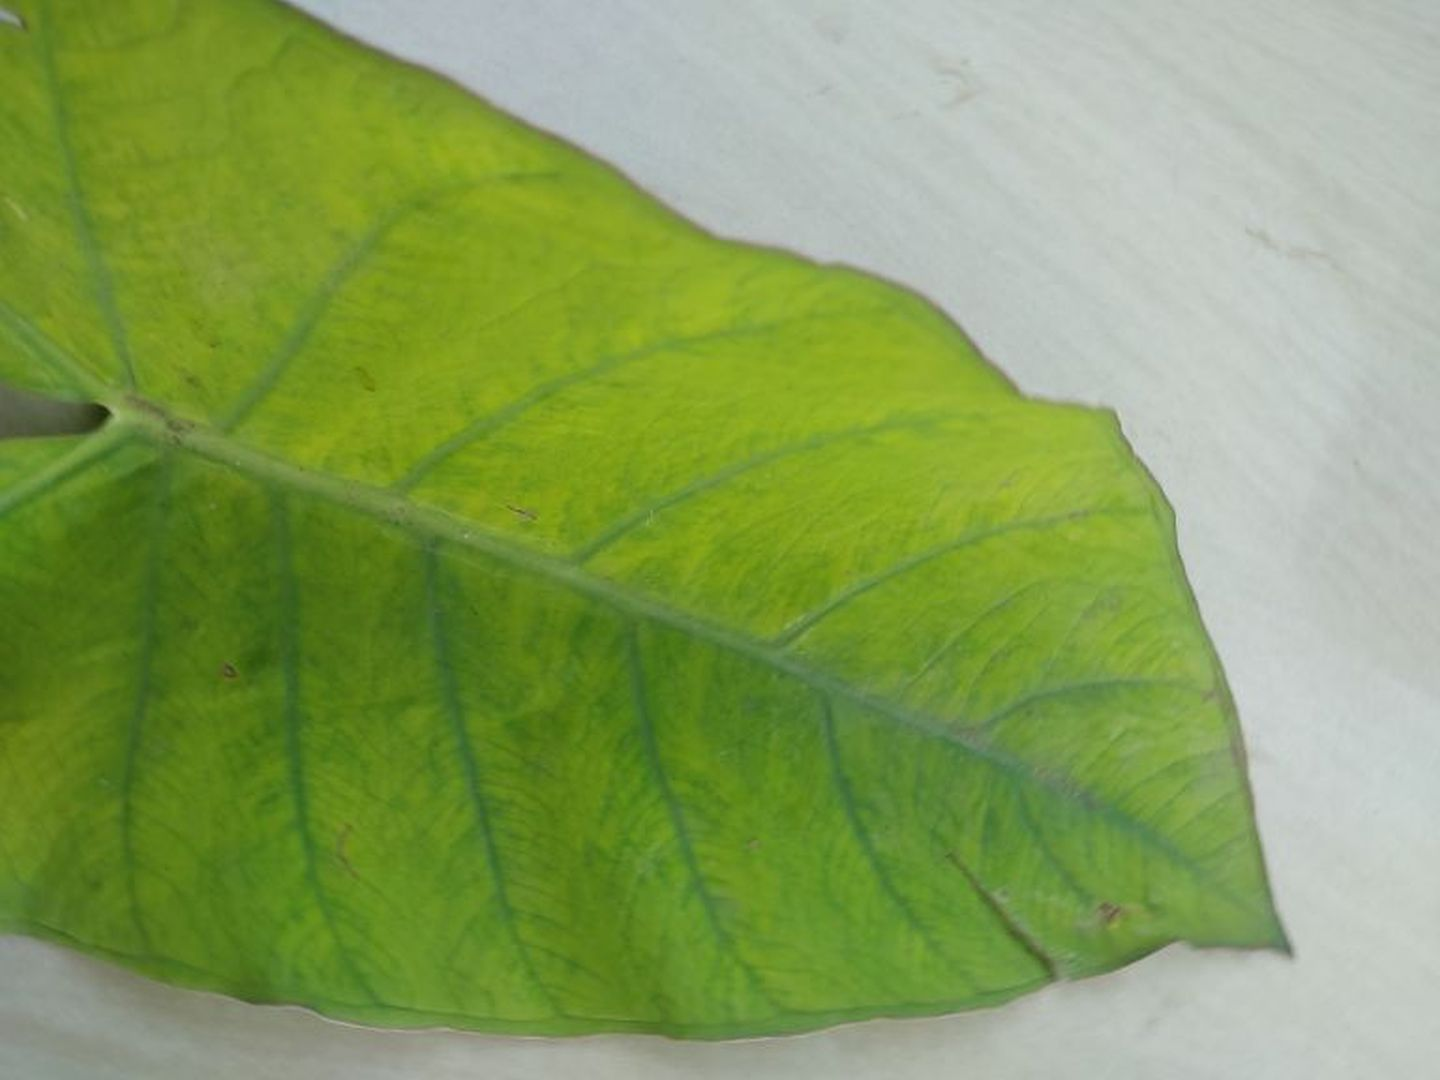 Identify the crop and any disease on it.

taro, mosaic
